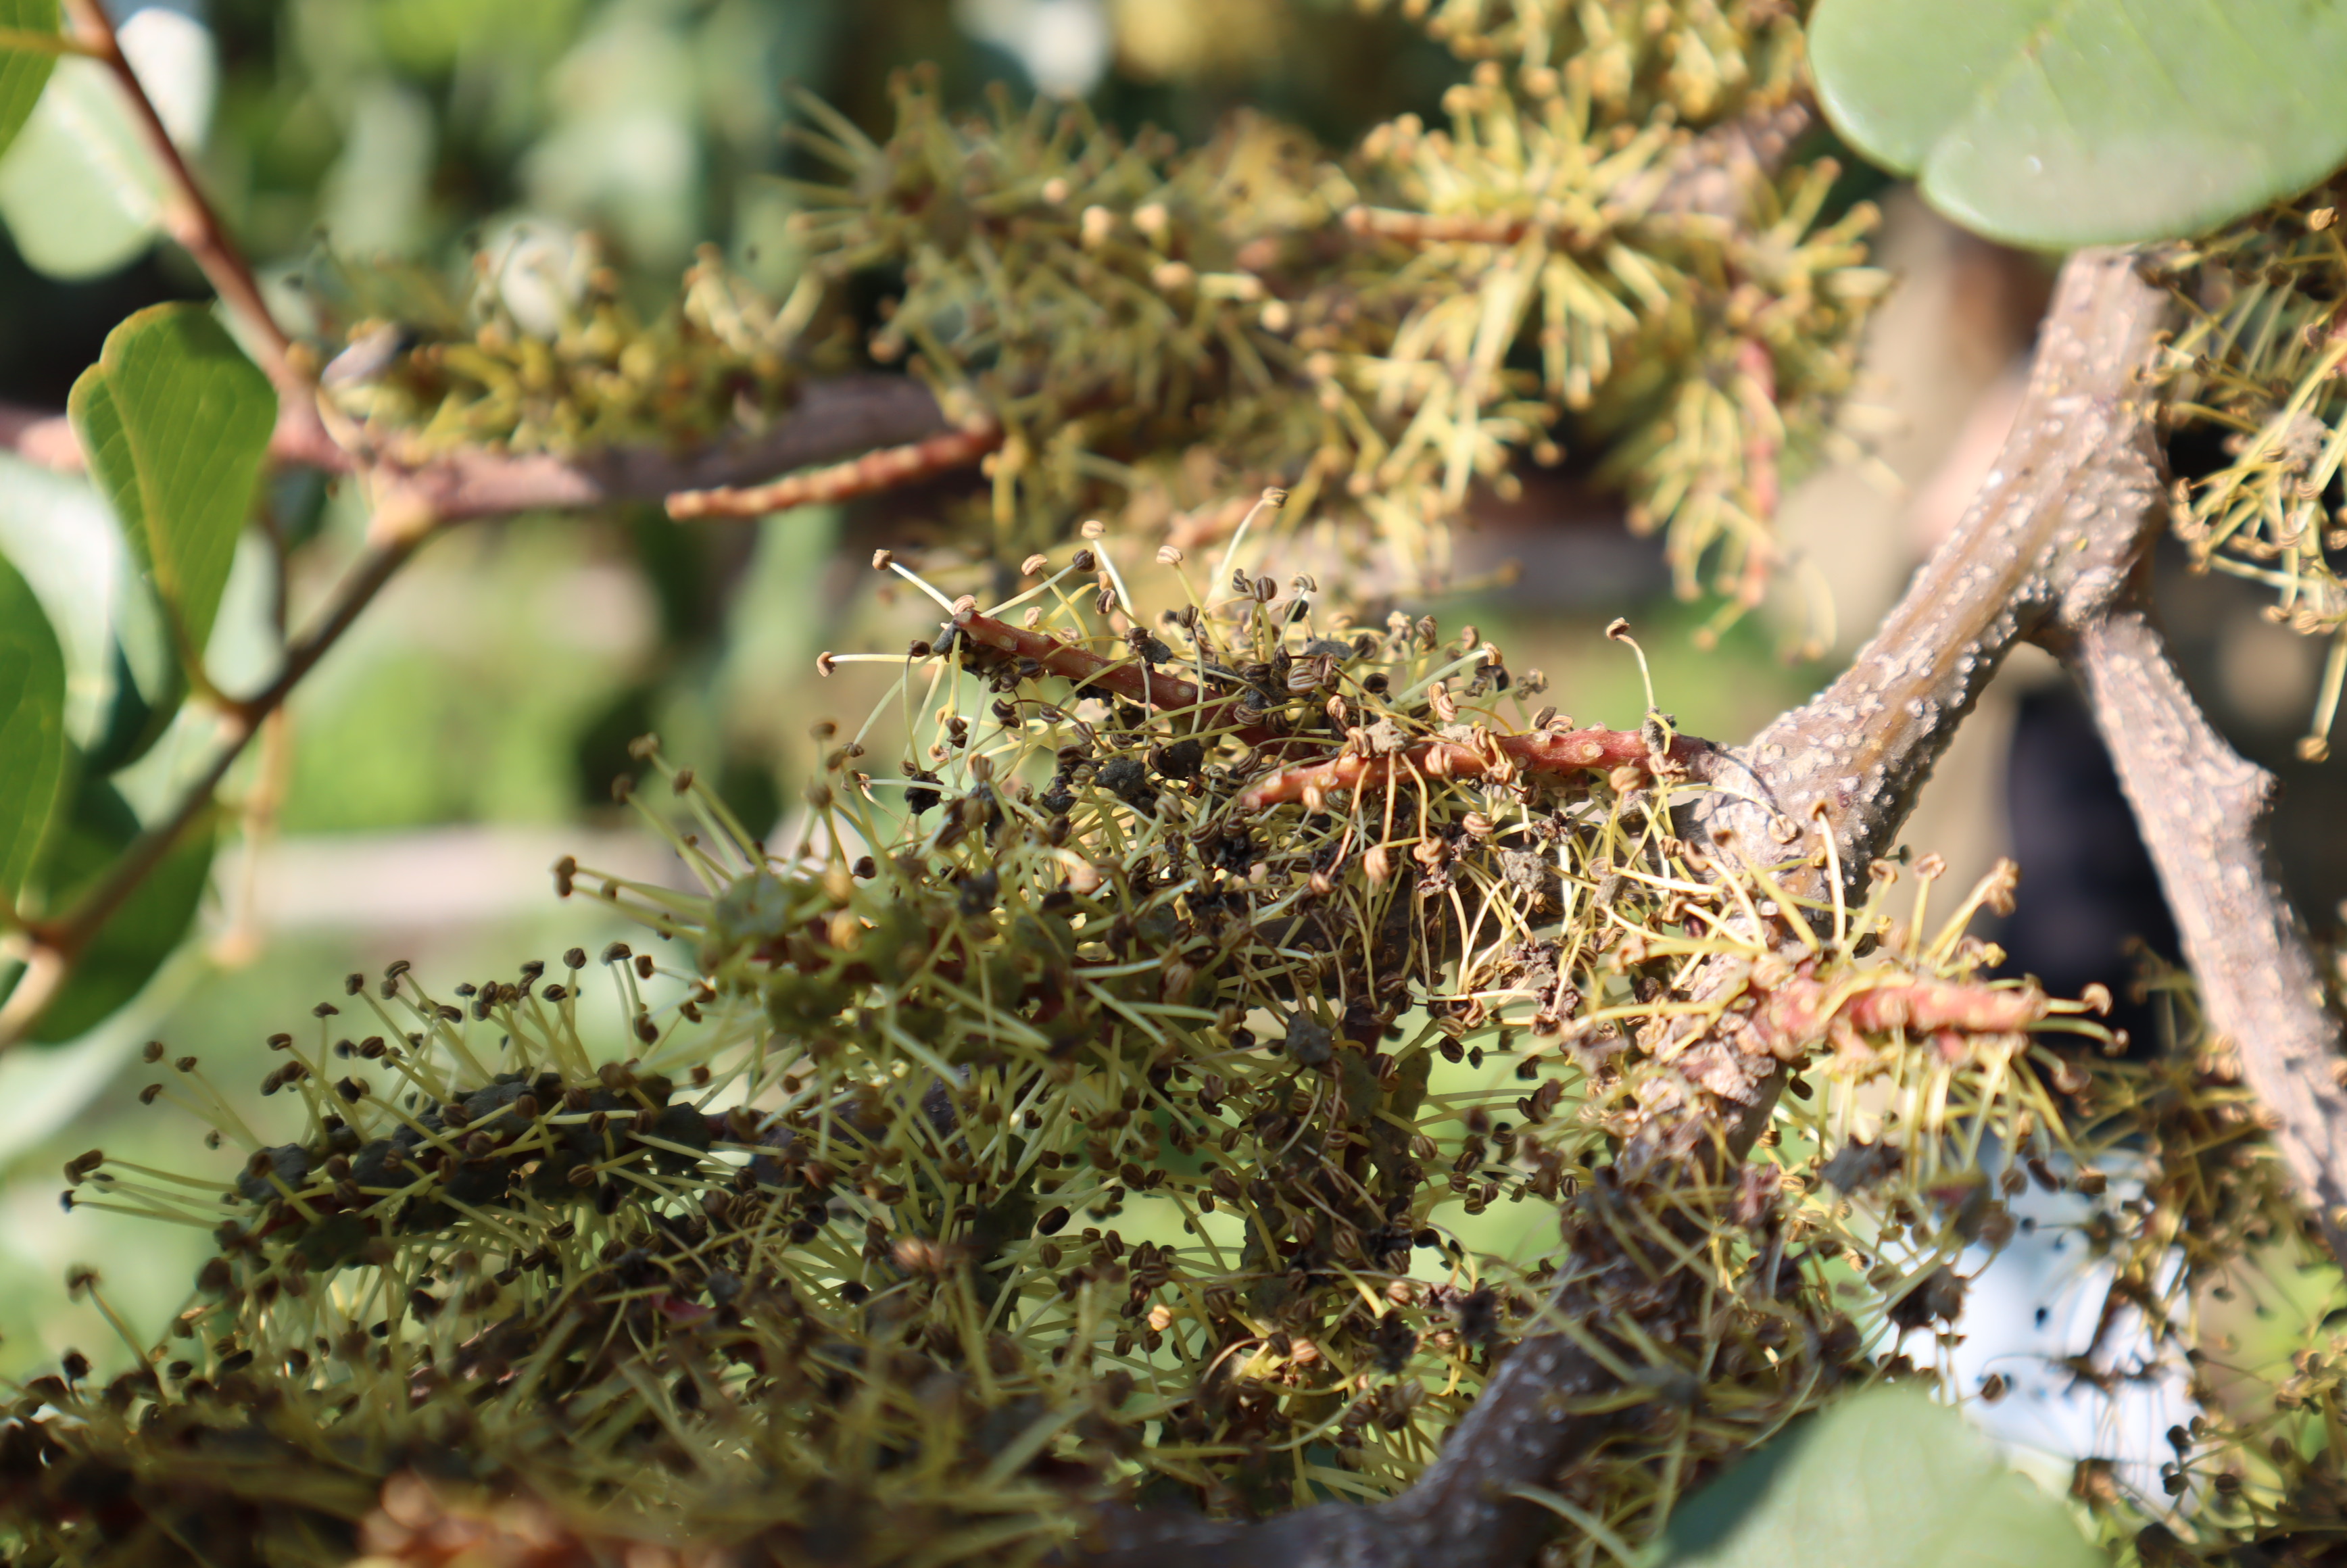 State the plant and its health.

carob, healthy
